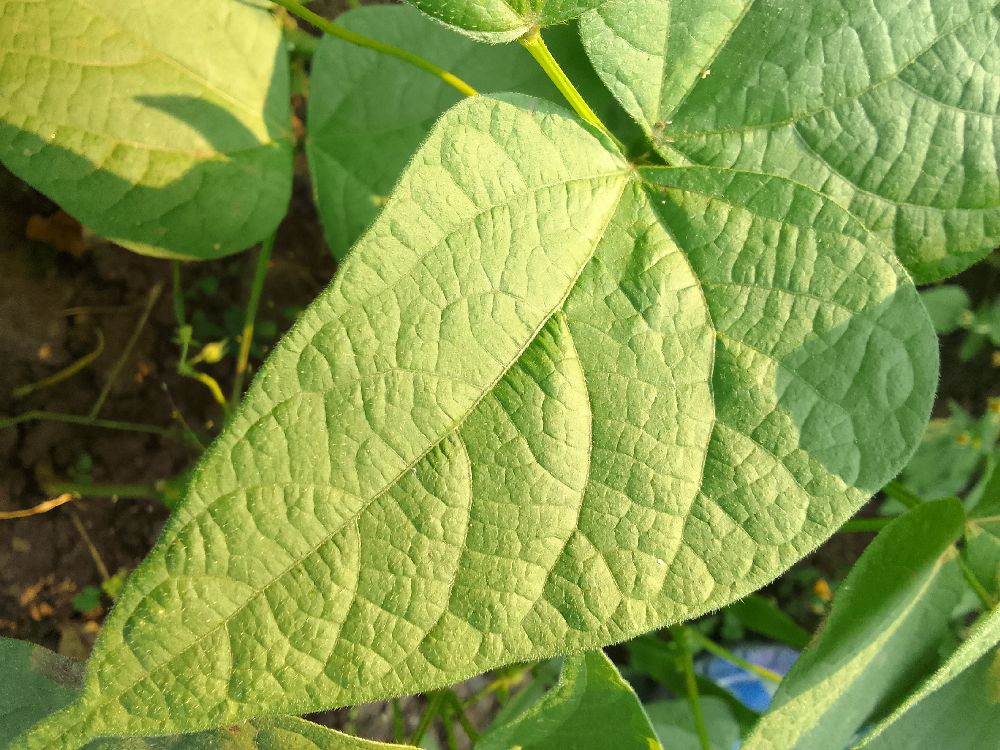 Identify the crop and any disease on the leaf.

common bean, healthy
